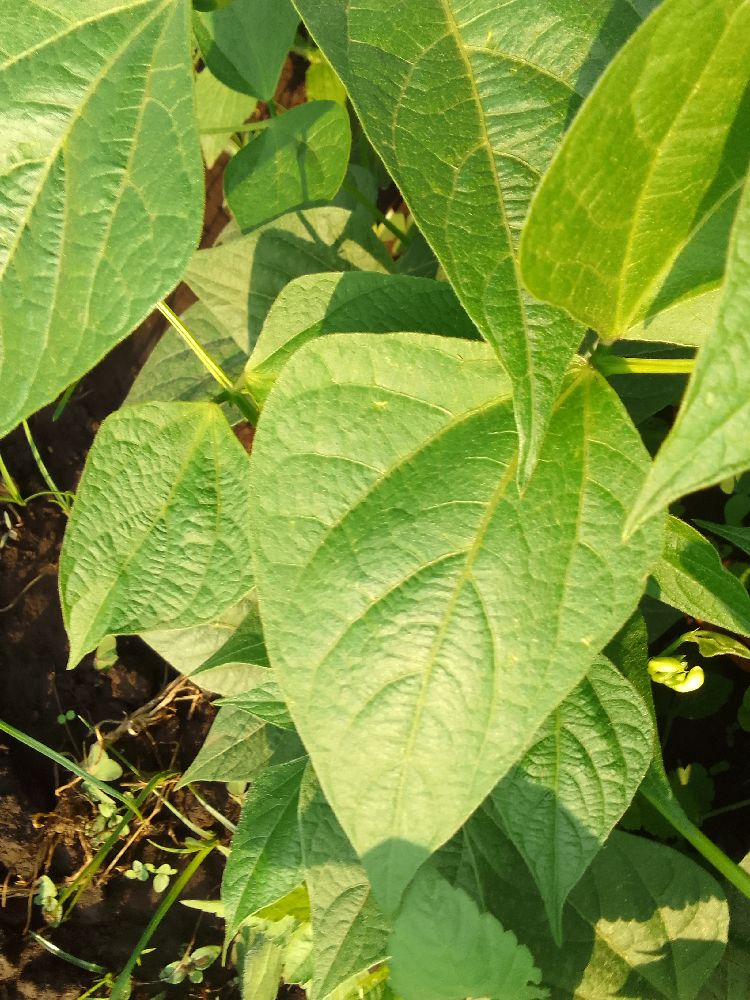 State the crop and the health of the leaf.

common bean, healthy
